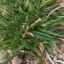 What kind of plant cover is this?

grass
